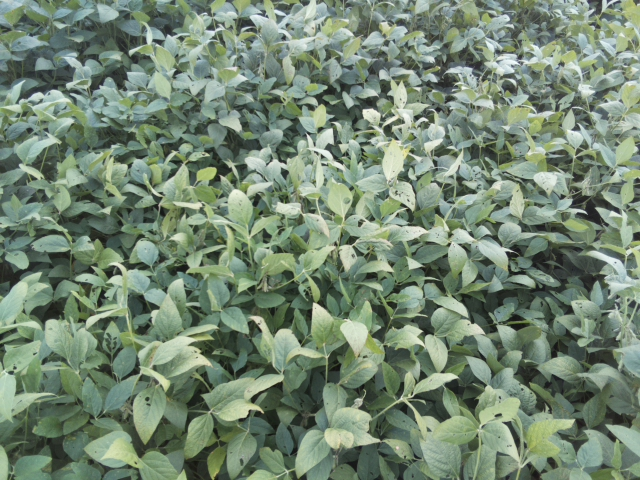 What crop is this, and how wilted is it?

soybean, leaflets folding inward at secondary pulvinus with no turgor loss in leaflets or petioles
